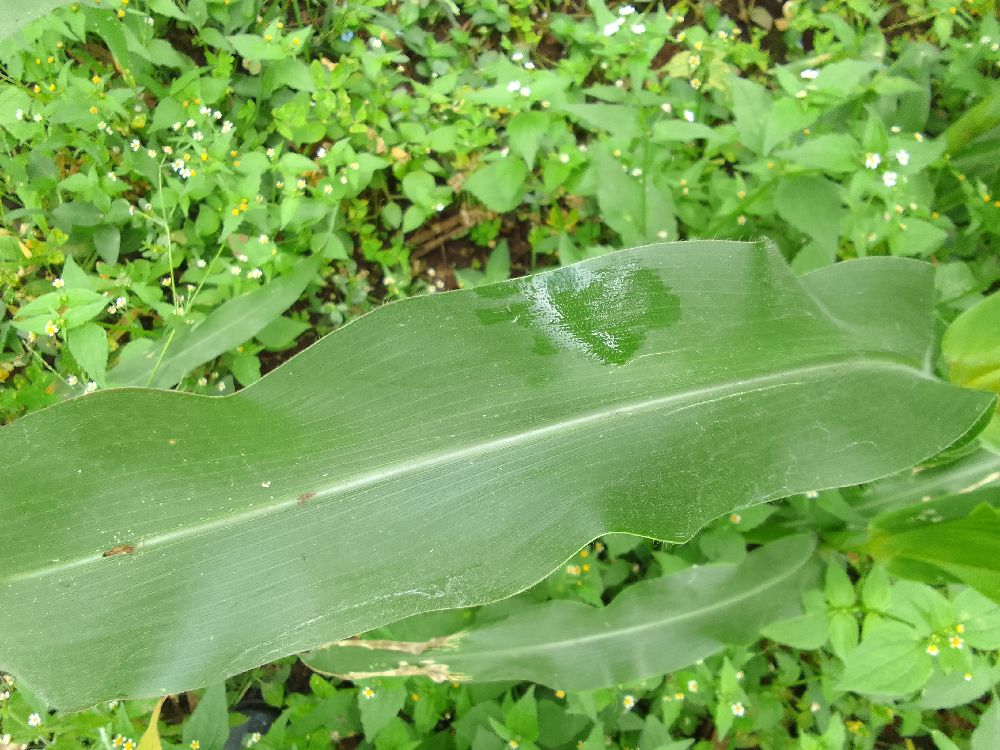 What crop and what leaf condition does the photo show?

maize, healthy
